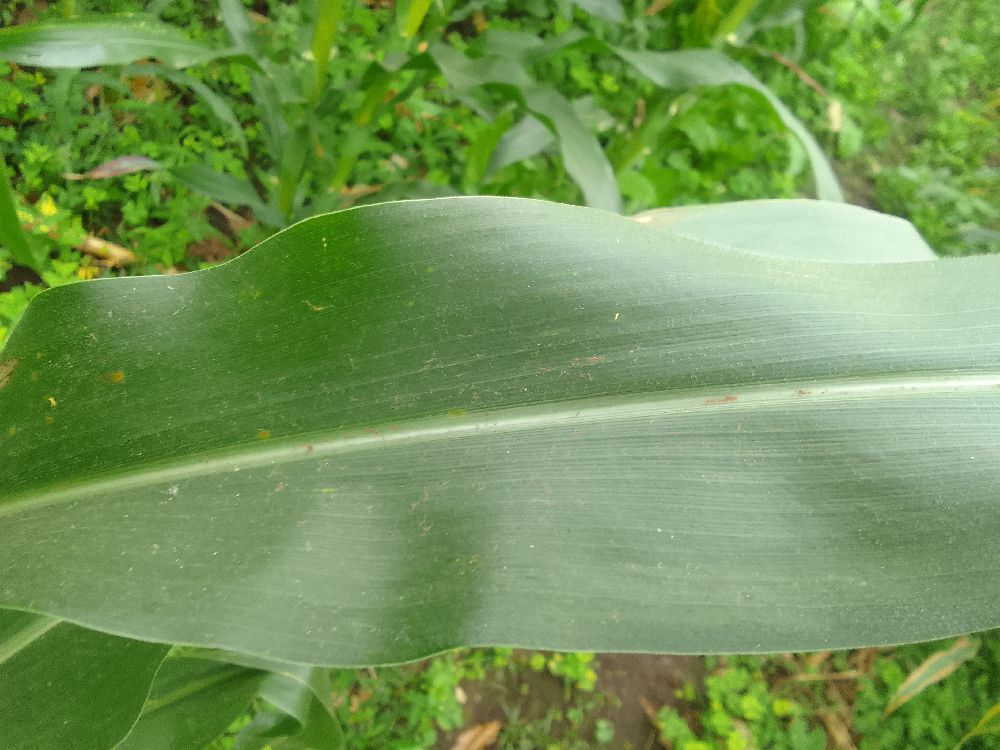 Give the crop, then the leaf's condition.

maize, healthy
